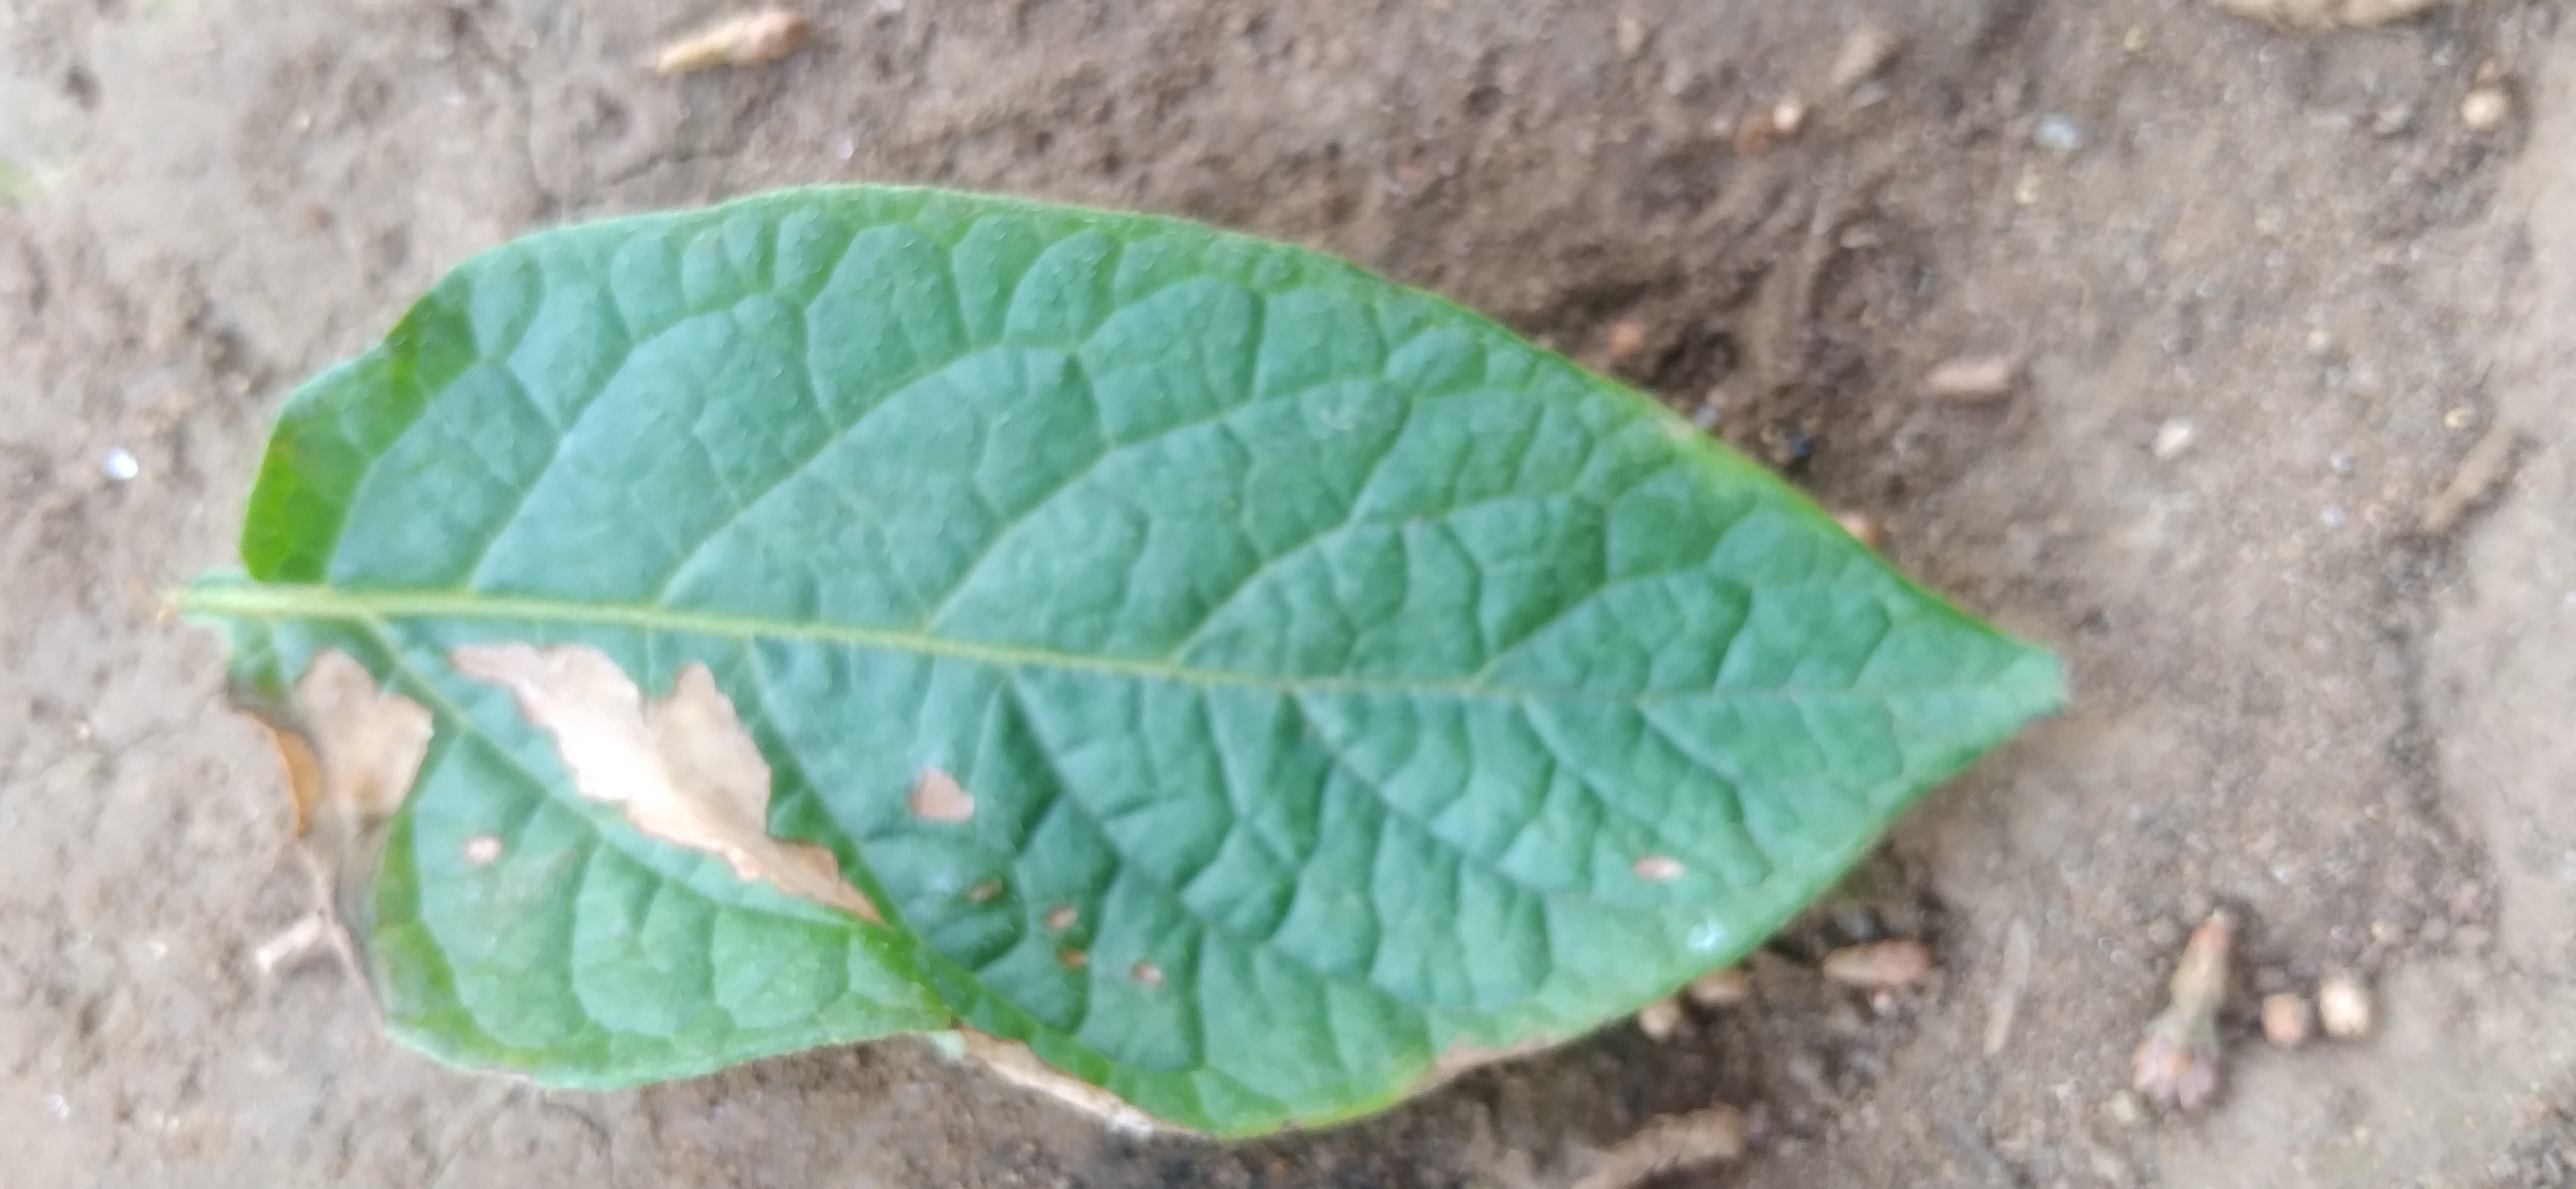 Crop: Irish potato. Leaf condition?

early blight
